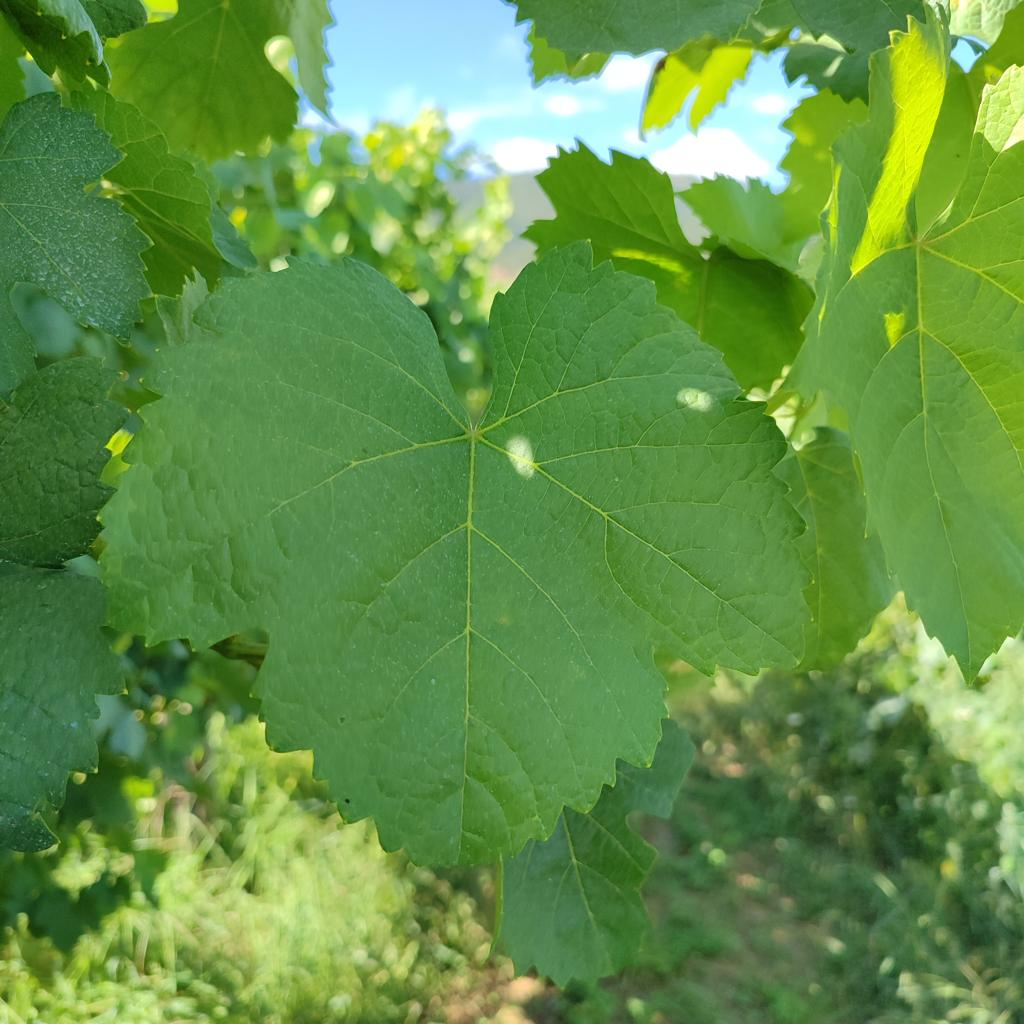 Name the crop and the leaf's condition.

grapevine, healthy
